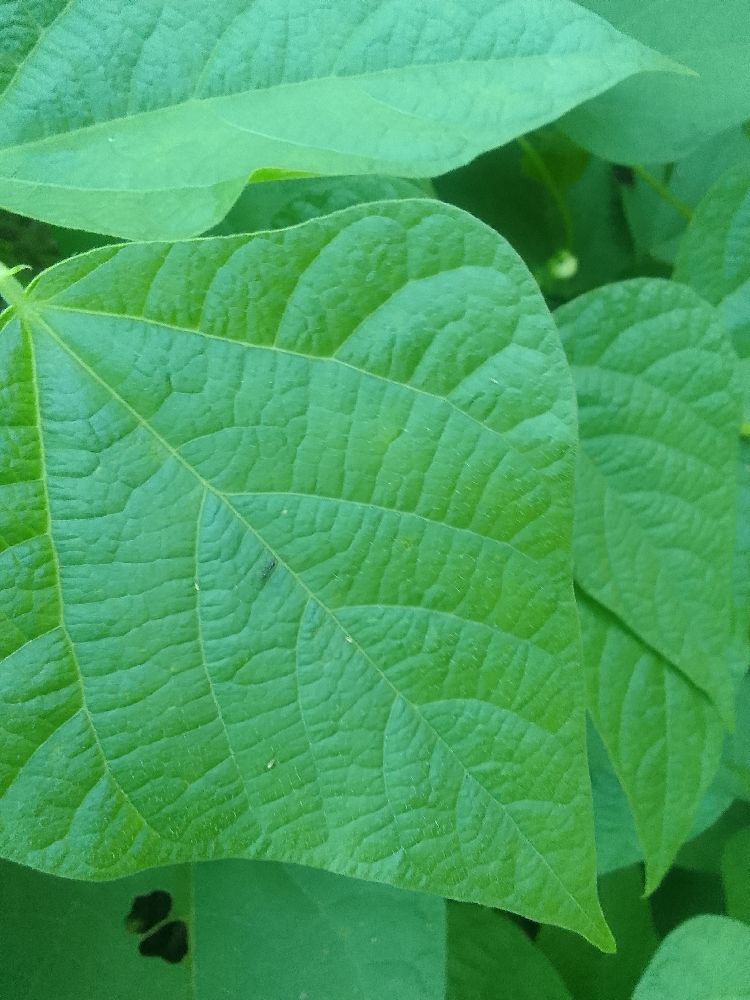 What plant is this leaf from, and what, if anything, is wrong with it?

common bean, healthy
